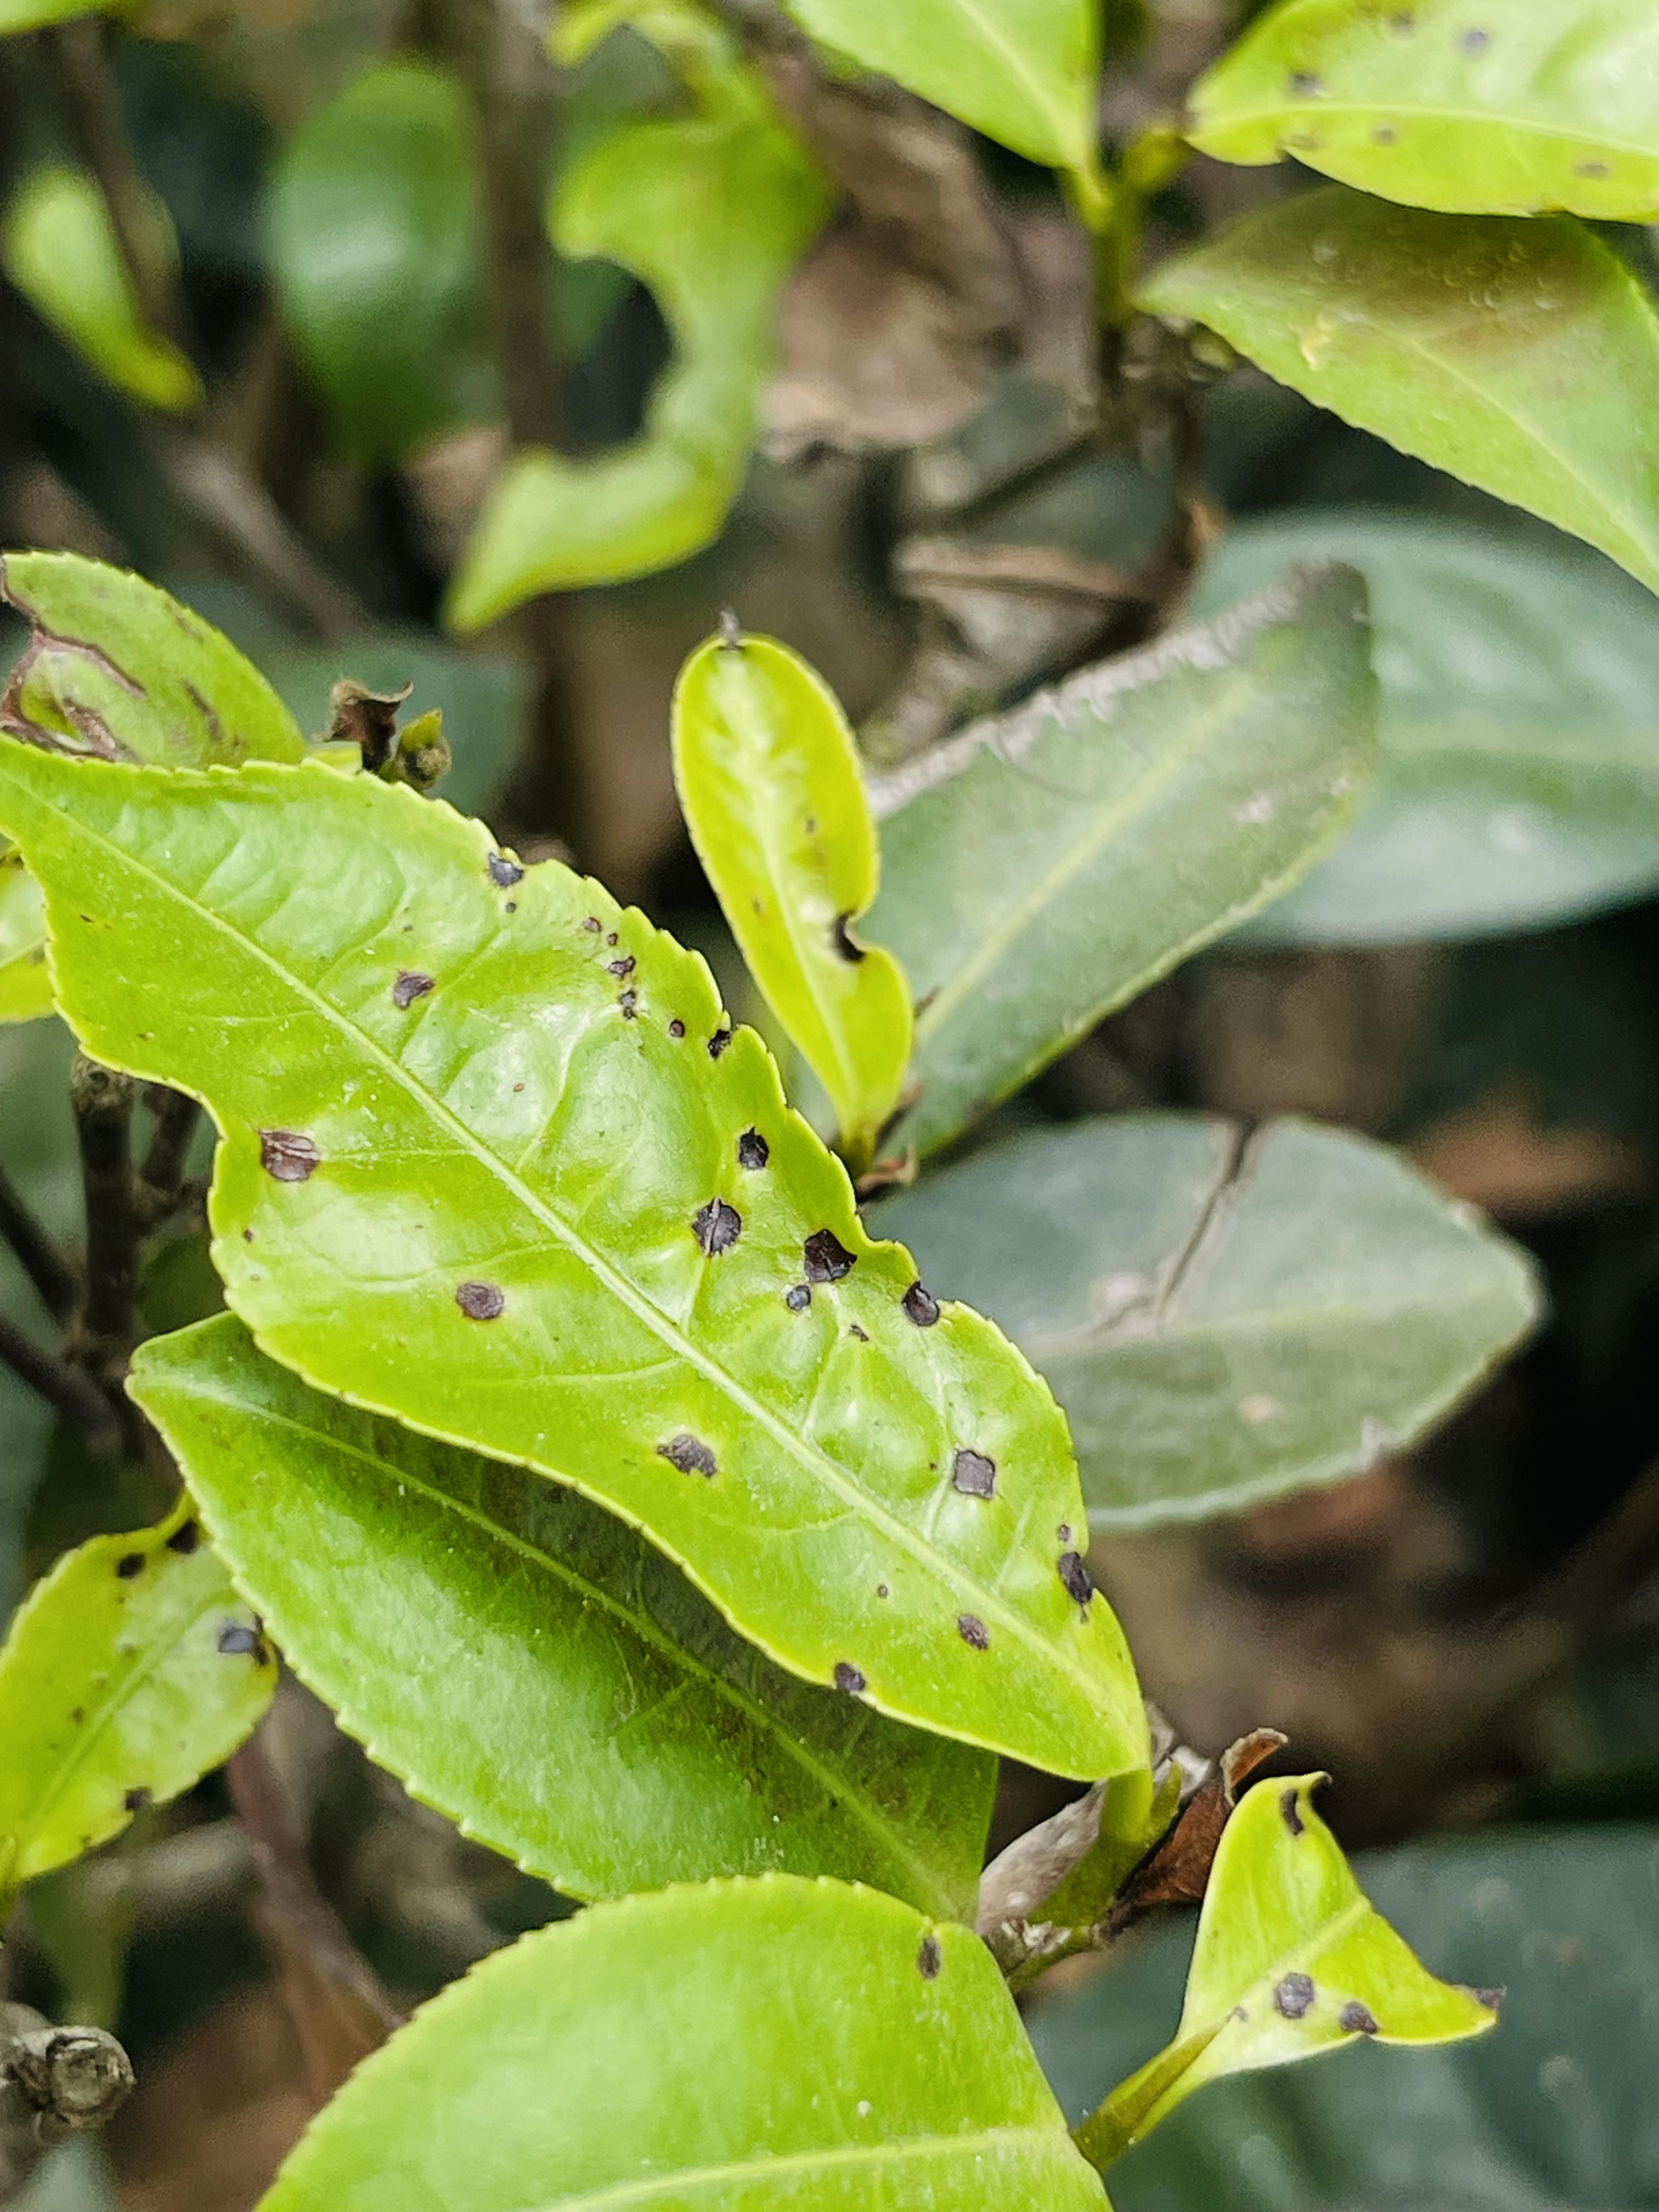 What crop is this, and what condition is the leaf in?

tea, helopeltis
